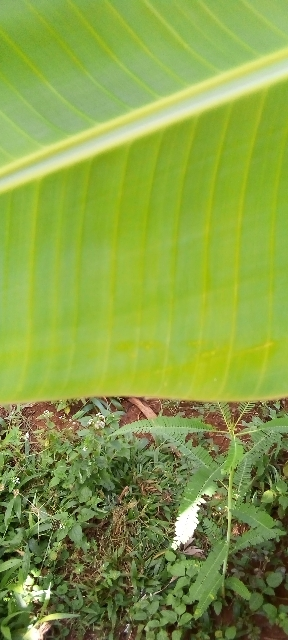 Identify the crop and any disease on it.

banana, healthy
